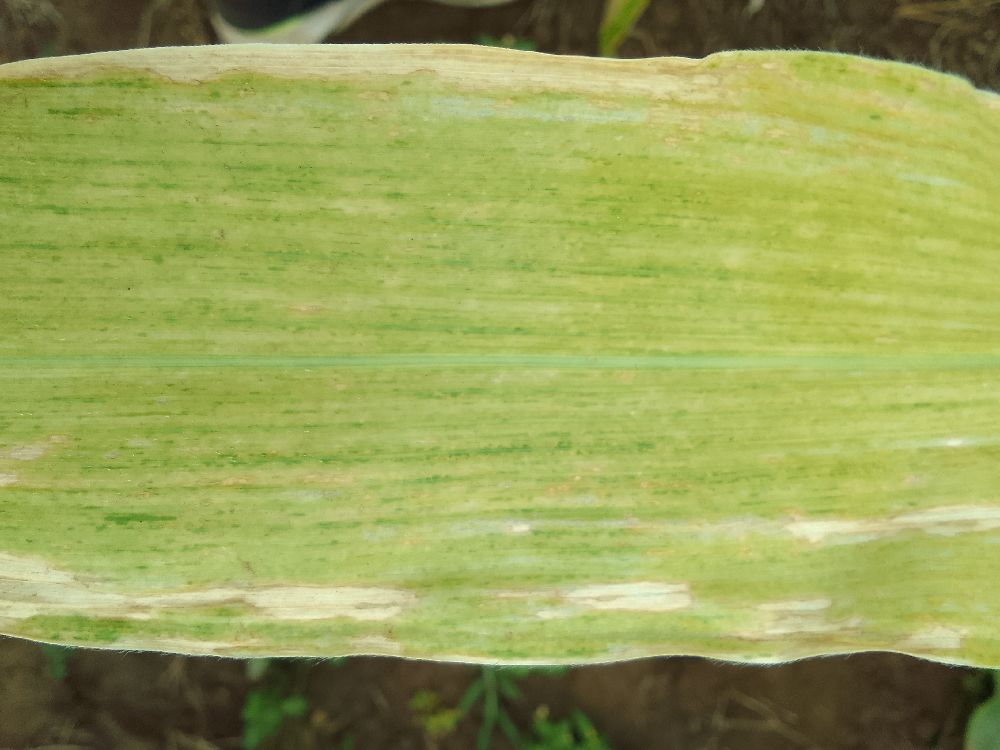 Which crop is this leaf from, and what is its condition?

maize, maize lethal necrosis
